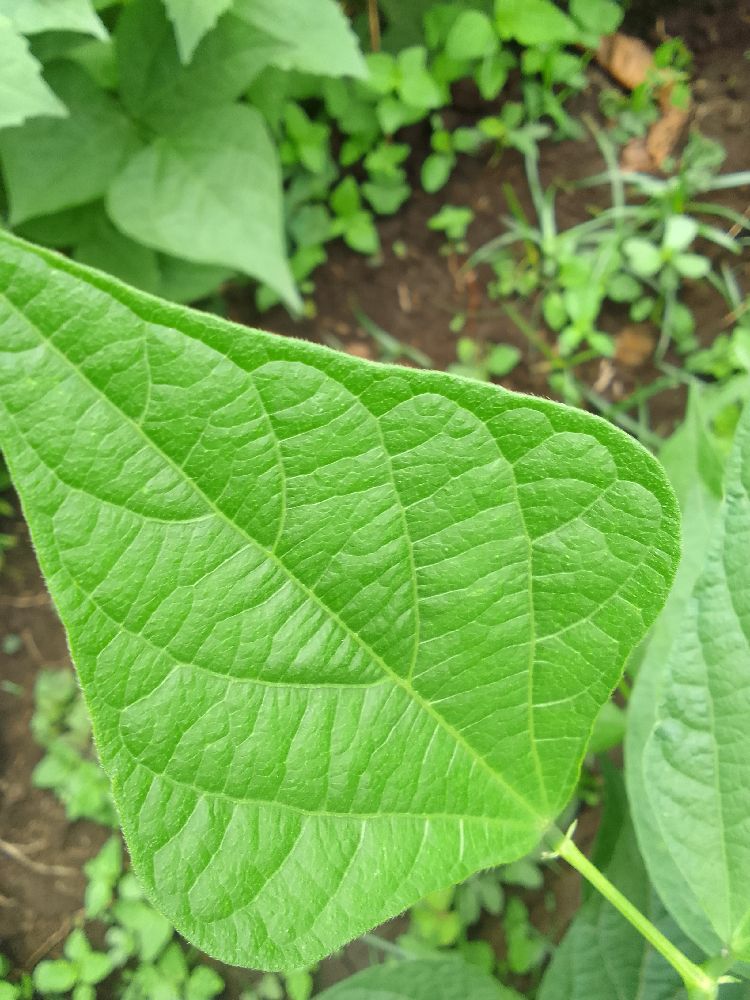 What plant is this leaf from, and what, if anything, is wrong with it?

common bean, healthy
